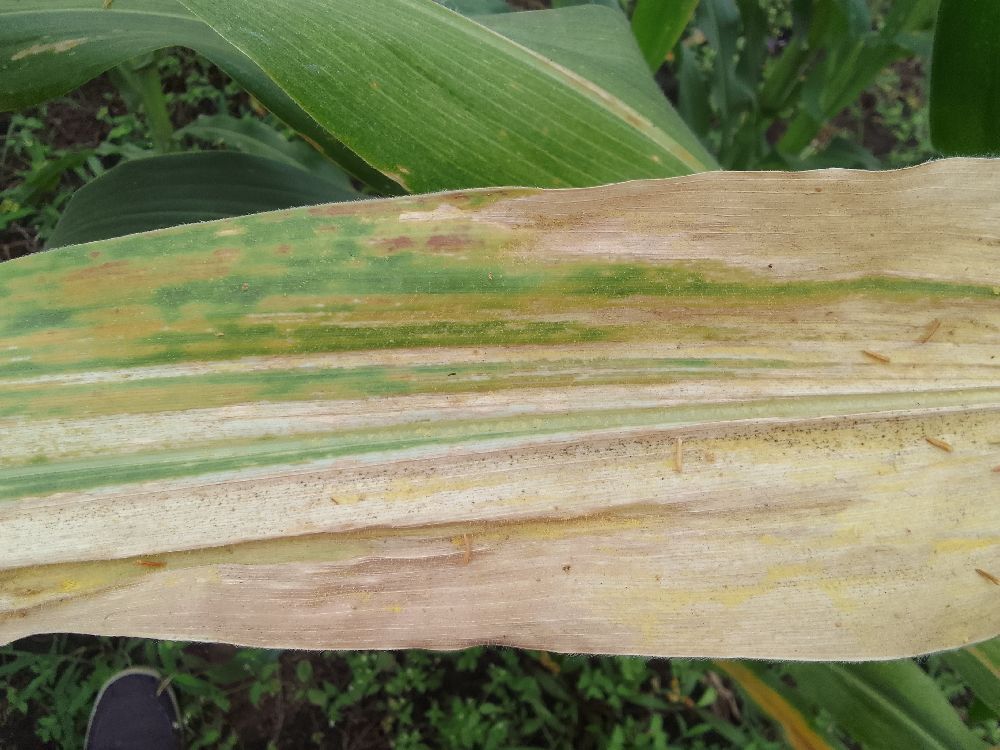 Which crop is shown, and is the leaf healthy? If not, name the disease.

maize, maize lethal necrosis
